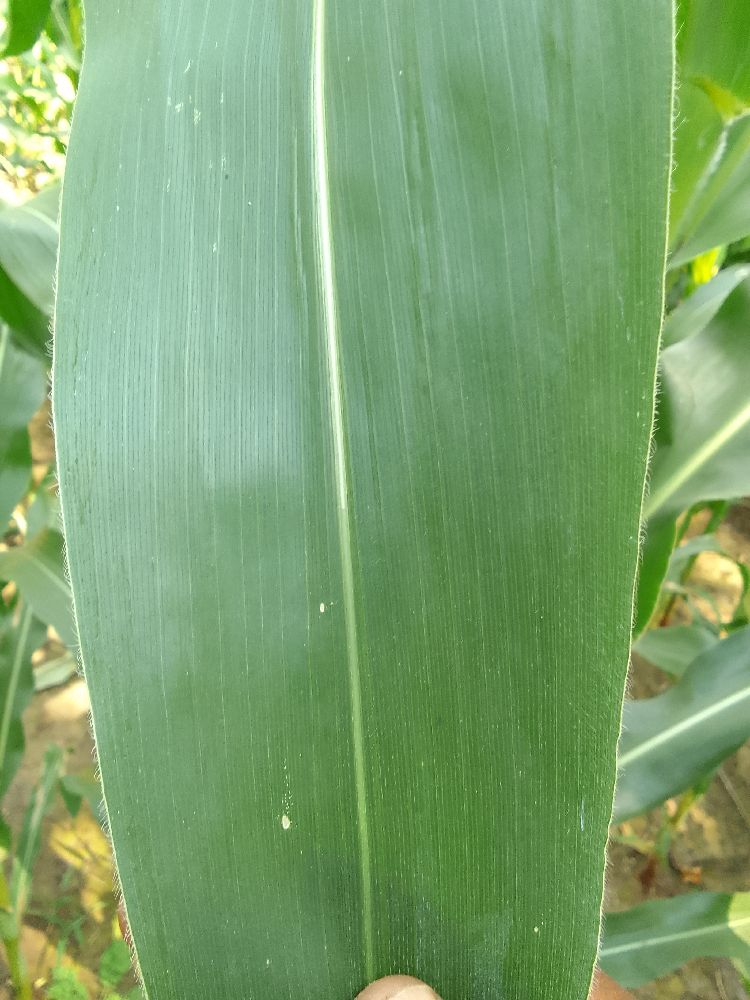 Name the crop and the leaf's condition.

maize, healthy
